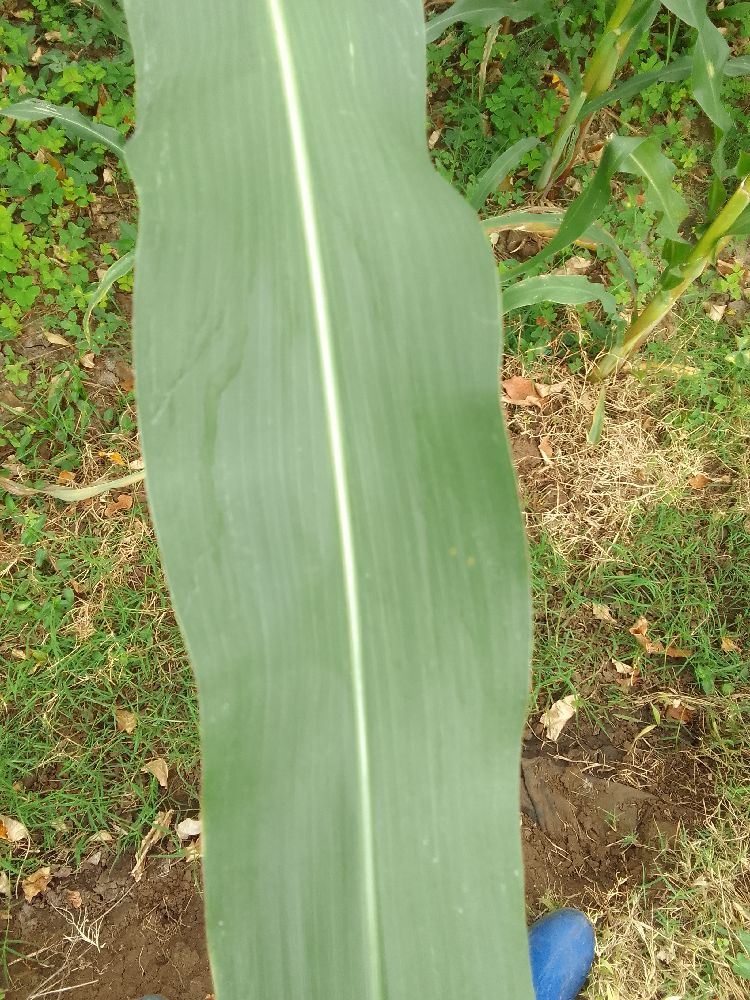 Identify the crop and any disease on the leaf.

maize, healthy
